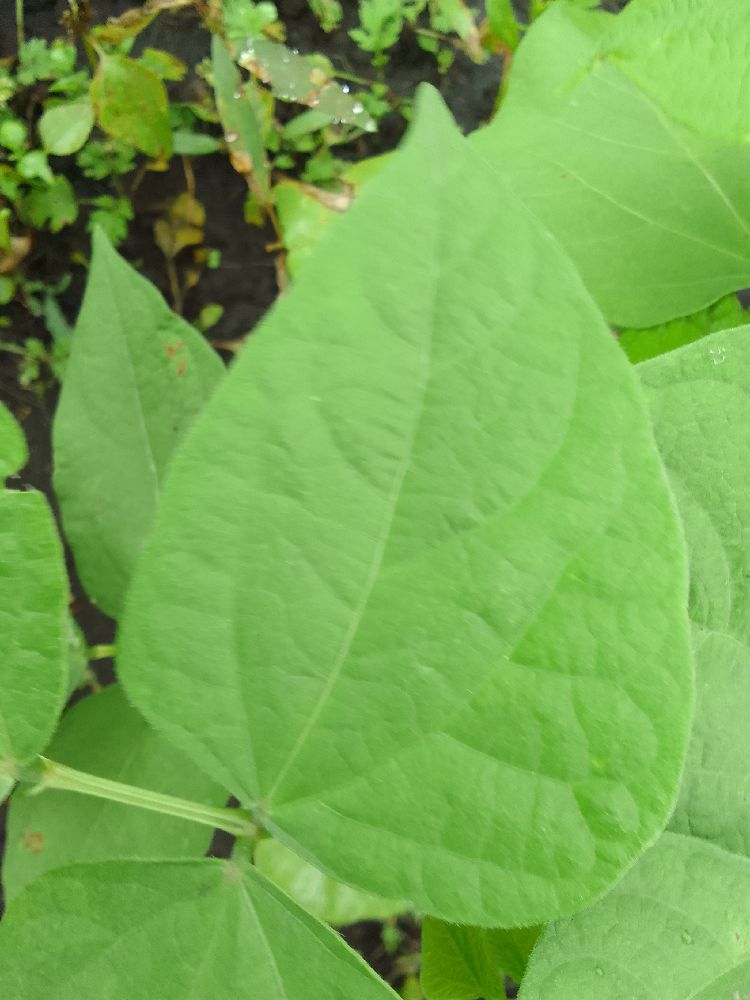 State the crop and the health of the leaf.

common bean, healthy
